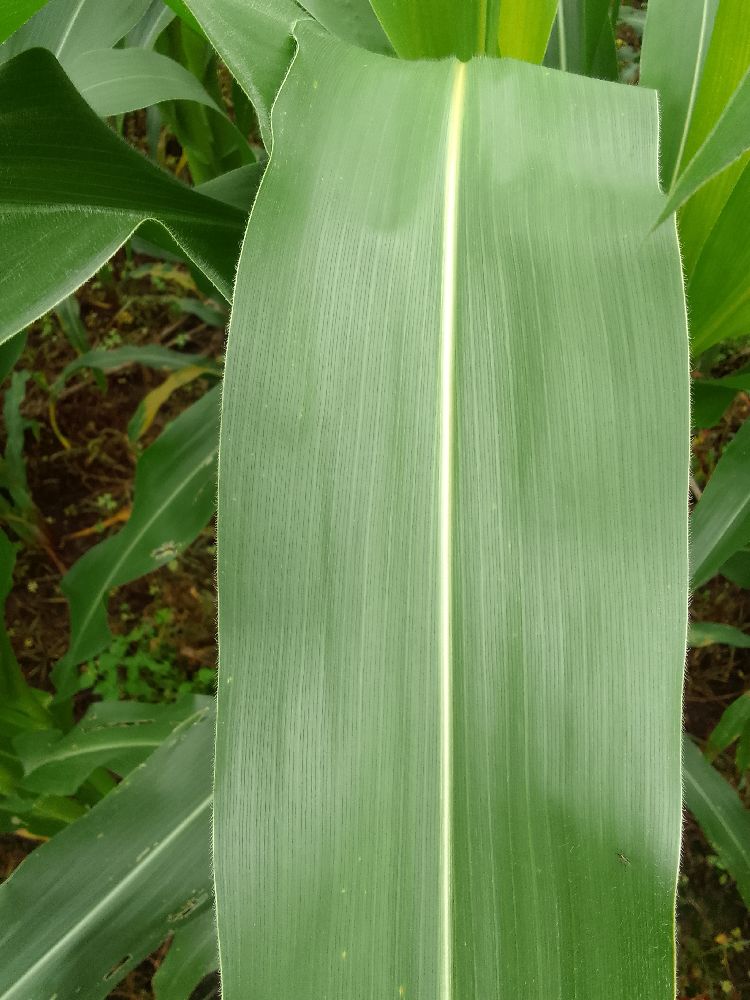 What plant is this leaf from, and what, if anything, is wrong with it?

maize, healthy
